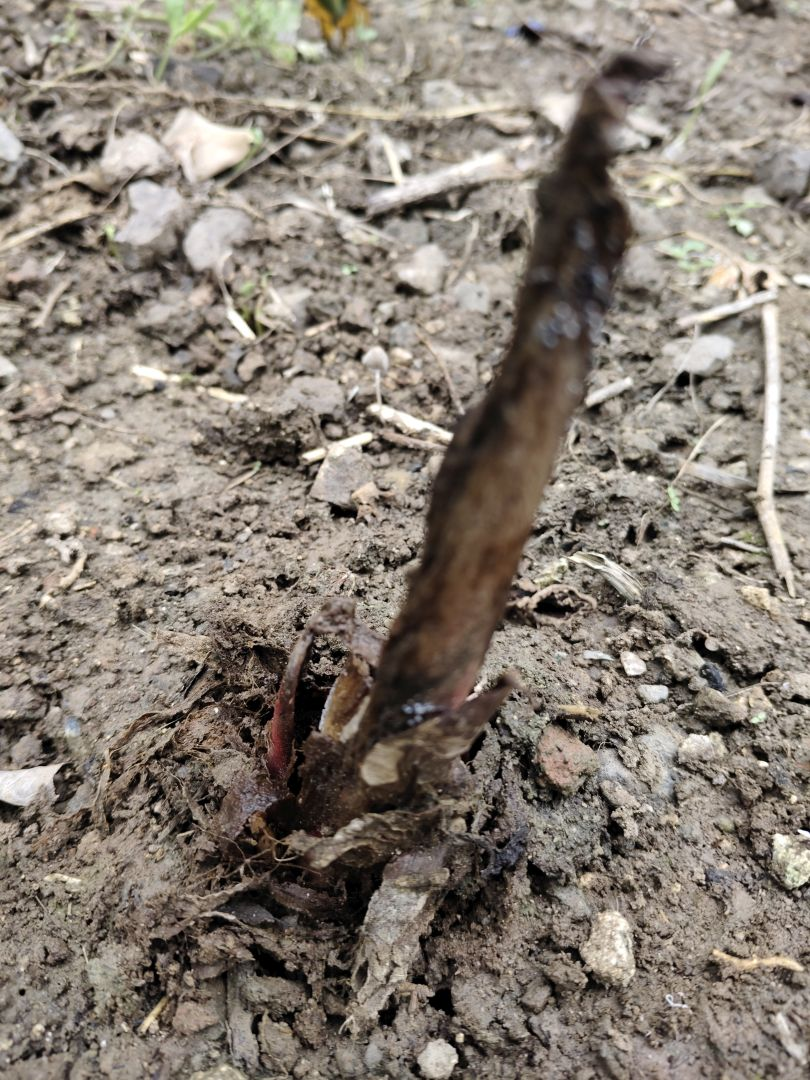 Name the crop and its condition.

taro, root rot
